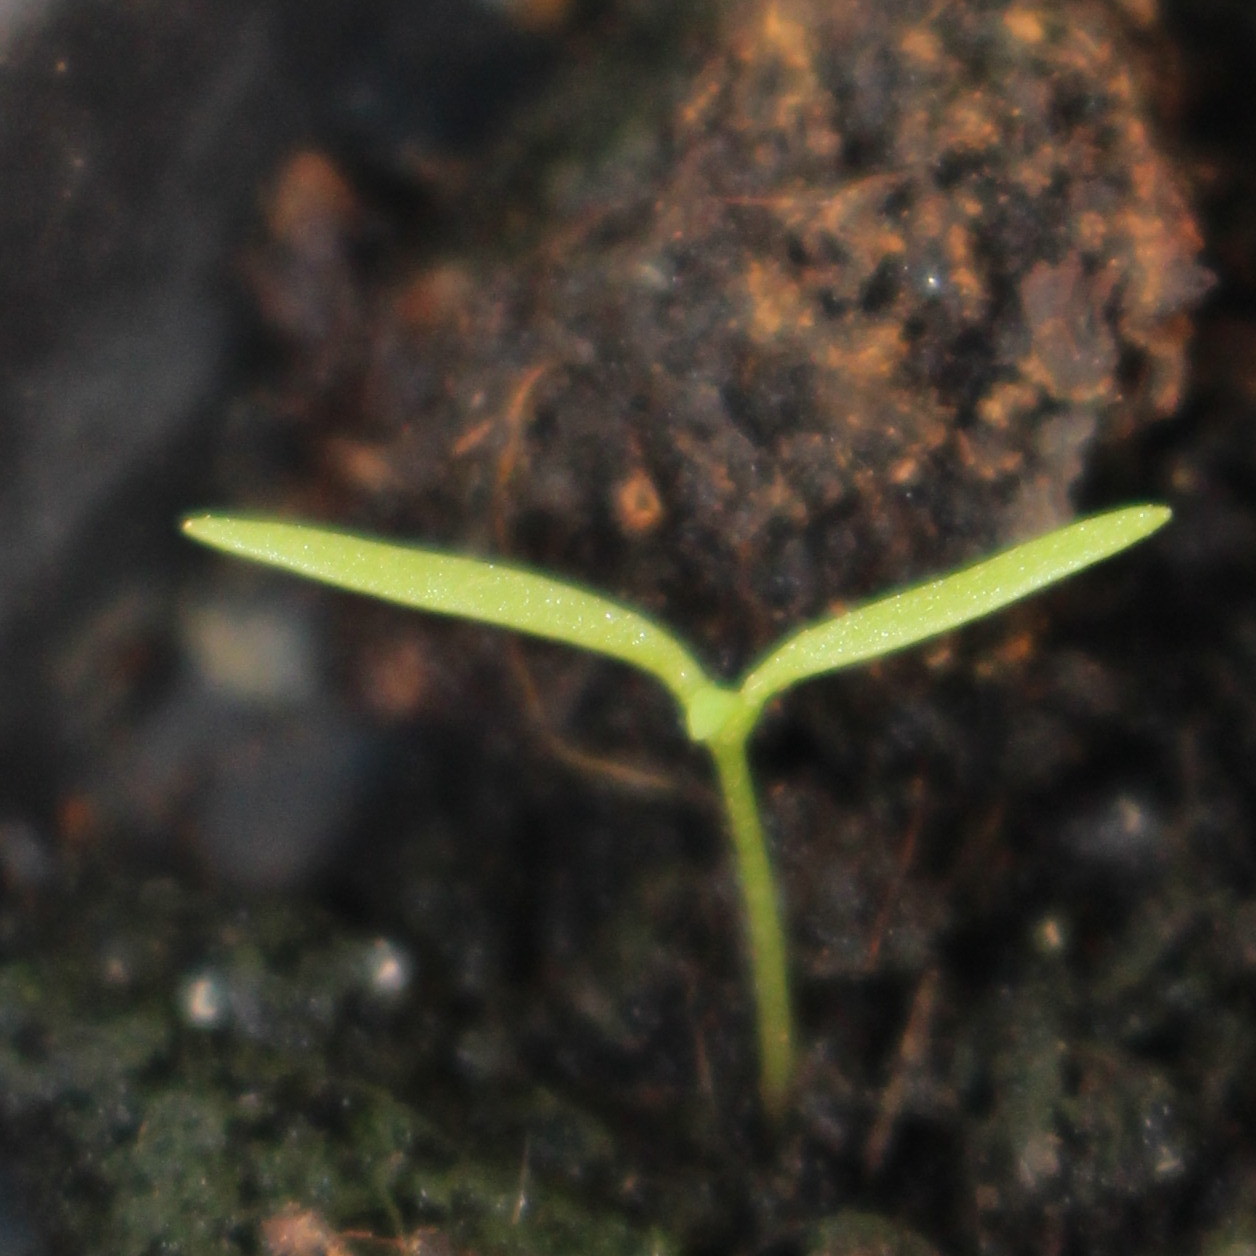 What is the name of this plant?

Papaver rhoeas
